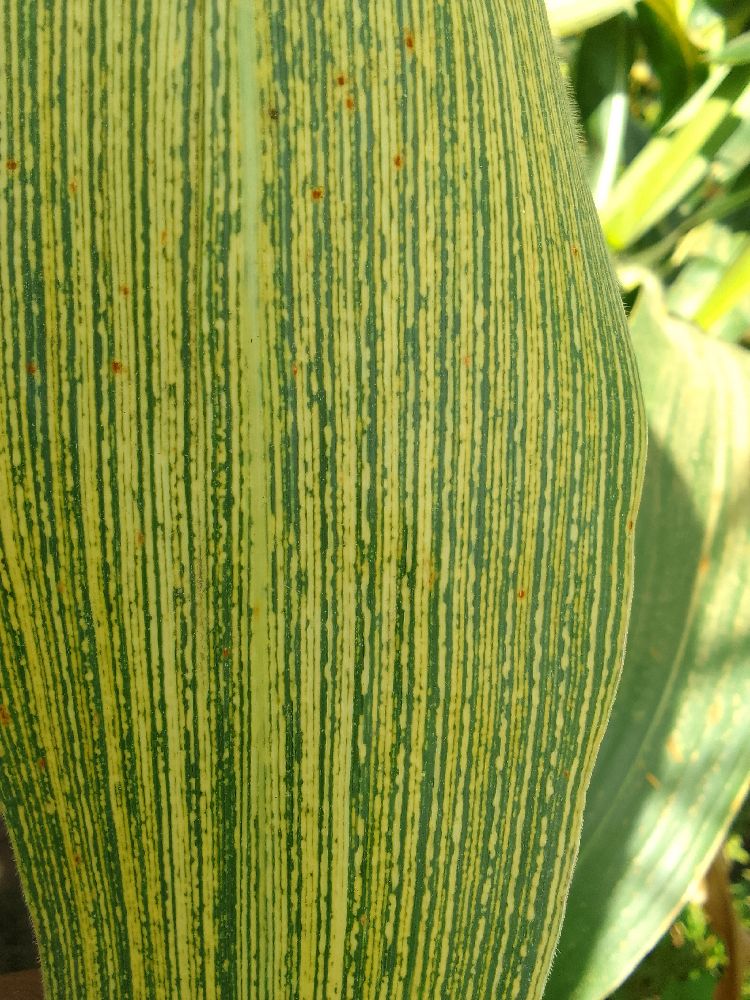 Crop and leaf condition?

maize, maize streak virus
